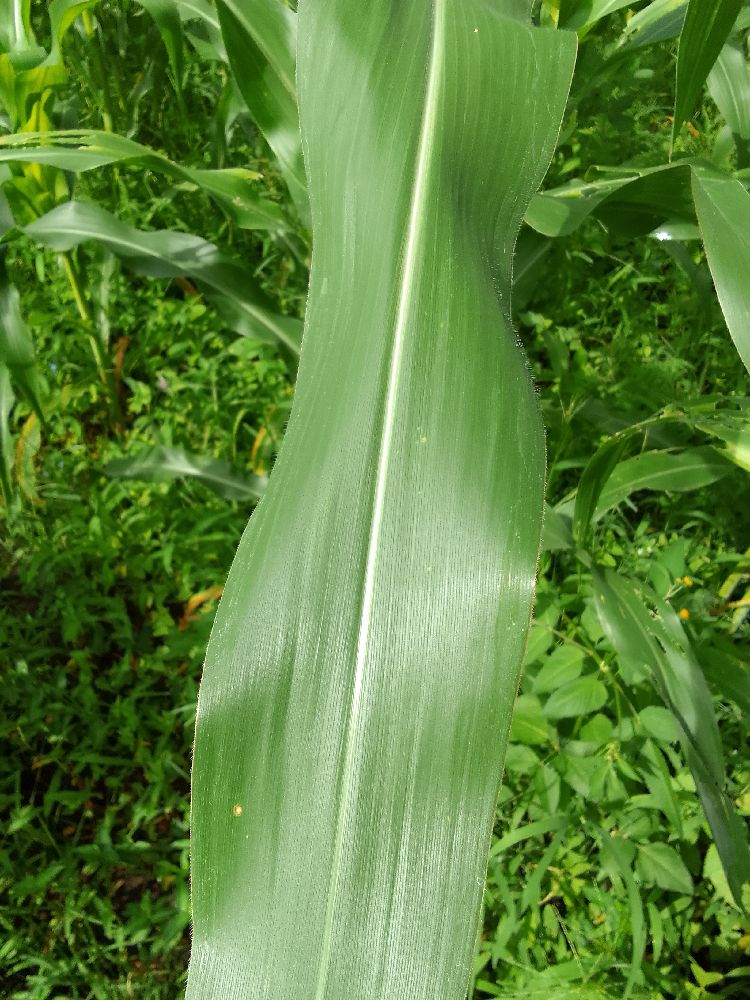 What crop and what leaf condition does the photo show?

maize, healthy
